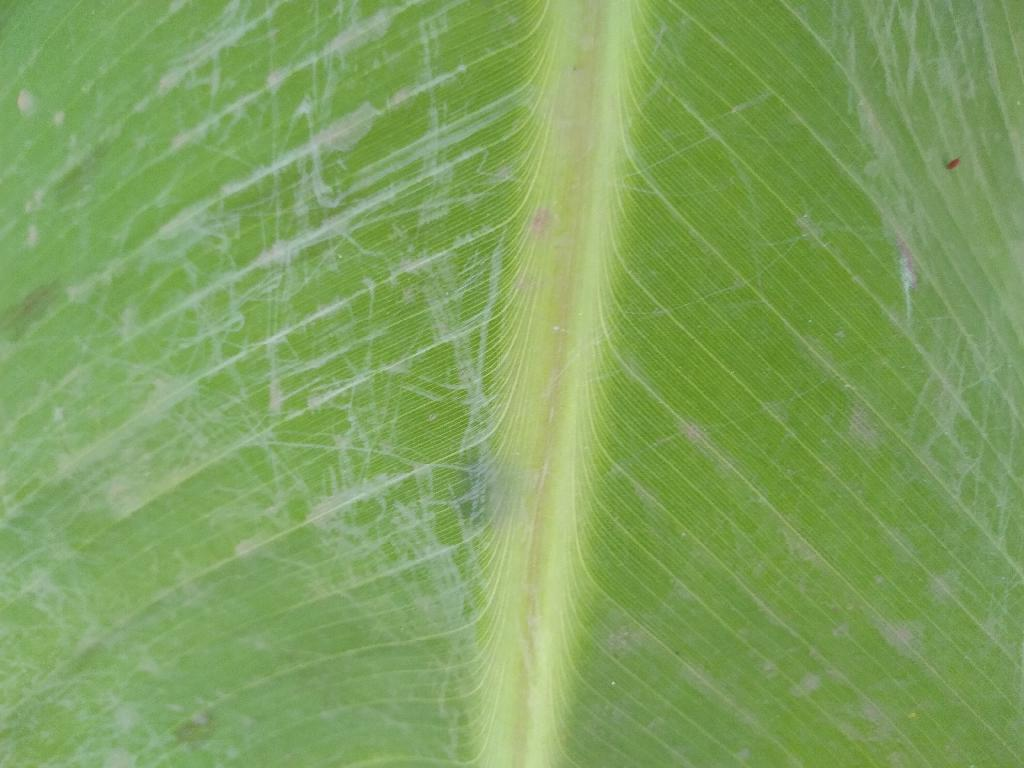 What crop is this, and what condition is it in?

banana, healthy
